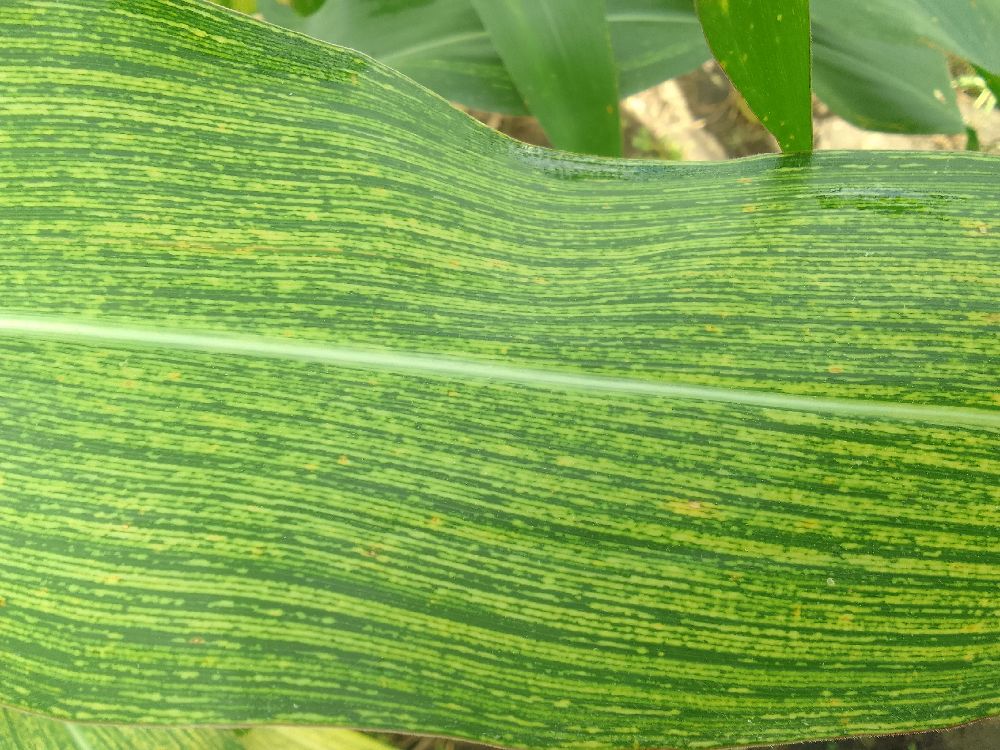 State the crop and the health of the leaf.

maize, maize streak virus
